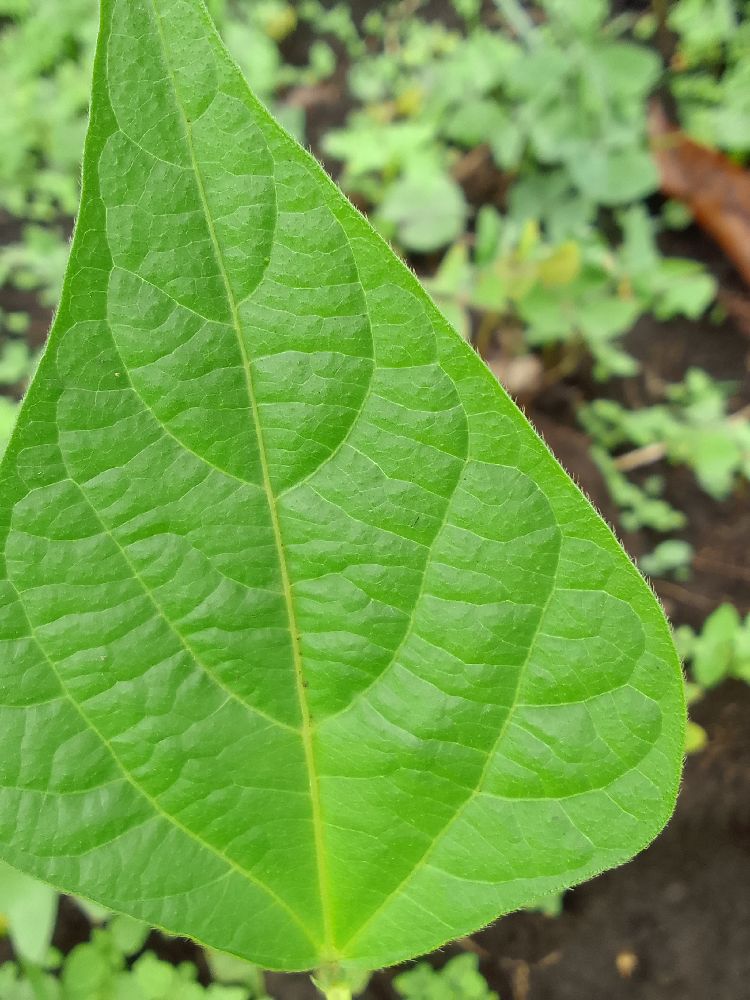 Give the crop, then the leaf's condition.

common bean, healthy
